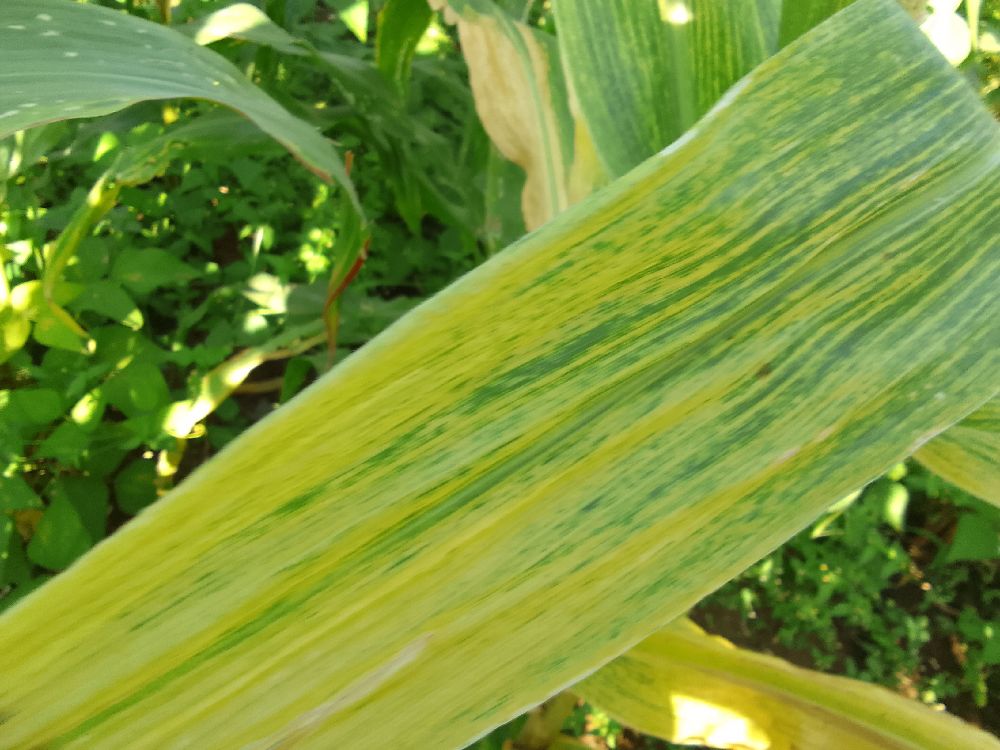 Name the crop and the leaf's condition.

maize, maize lethal necrosis
